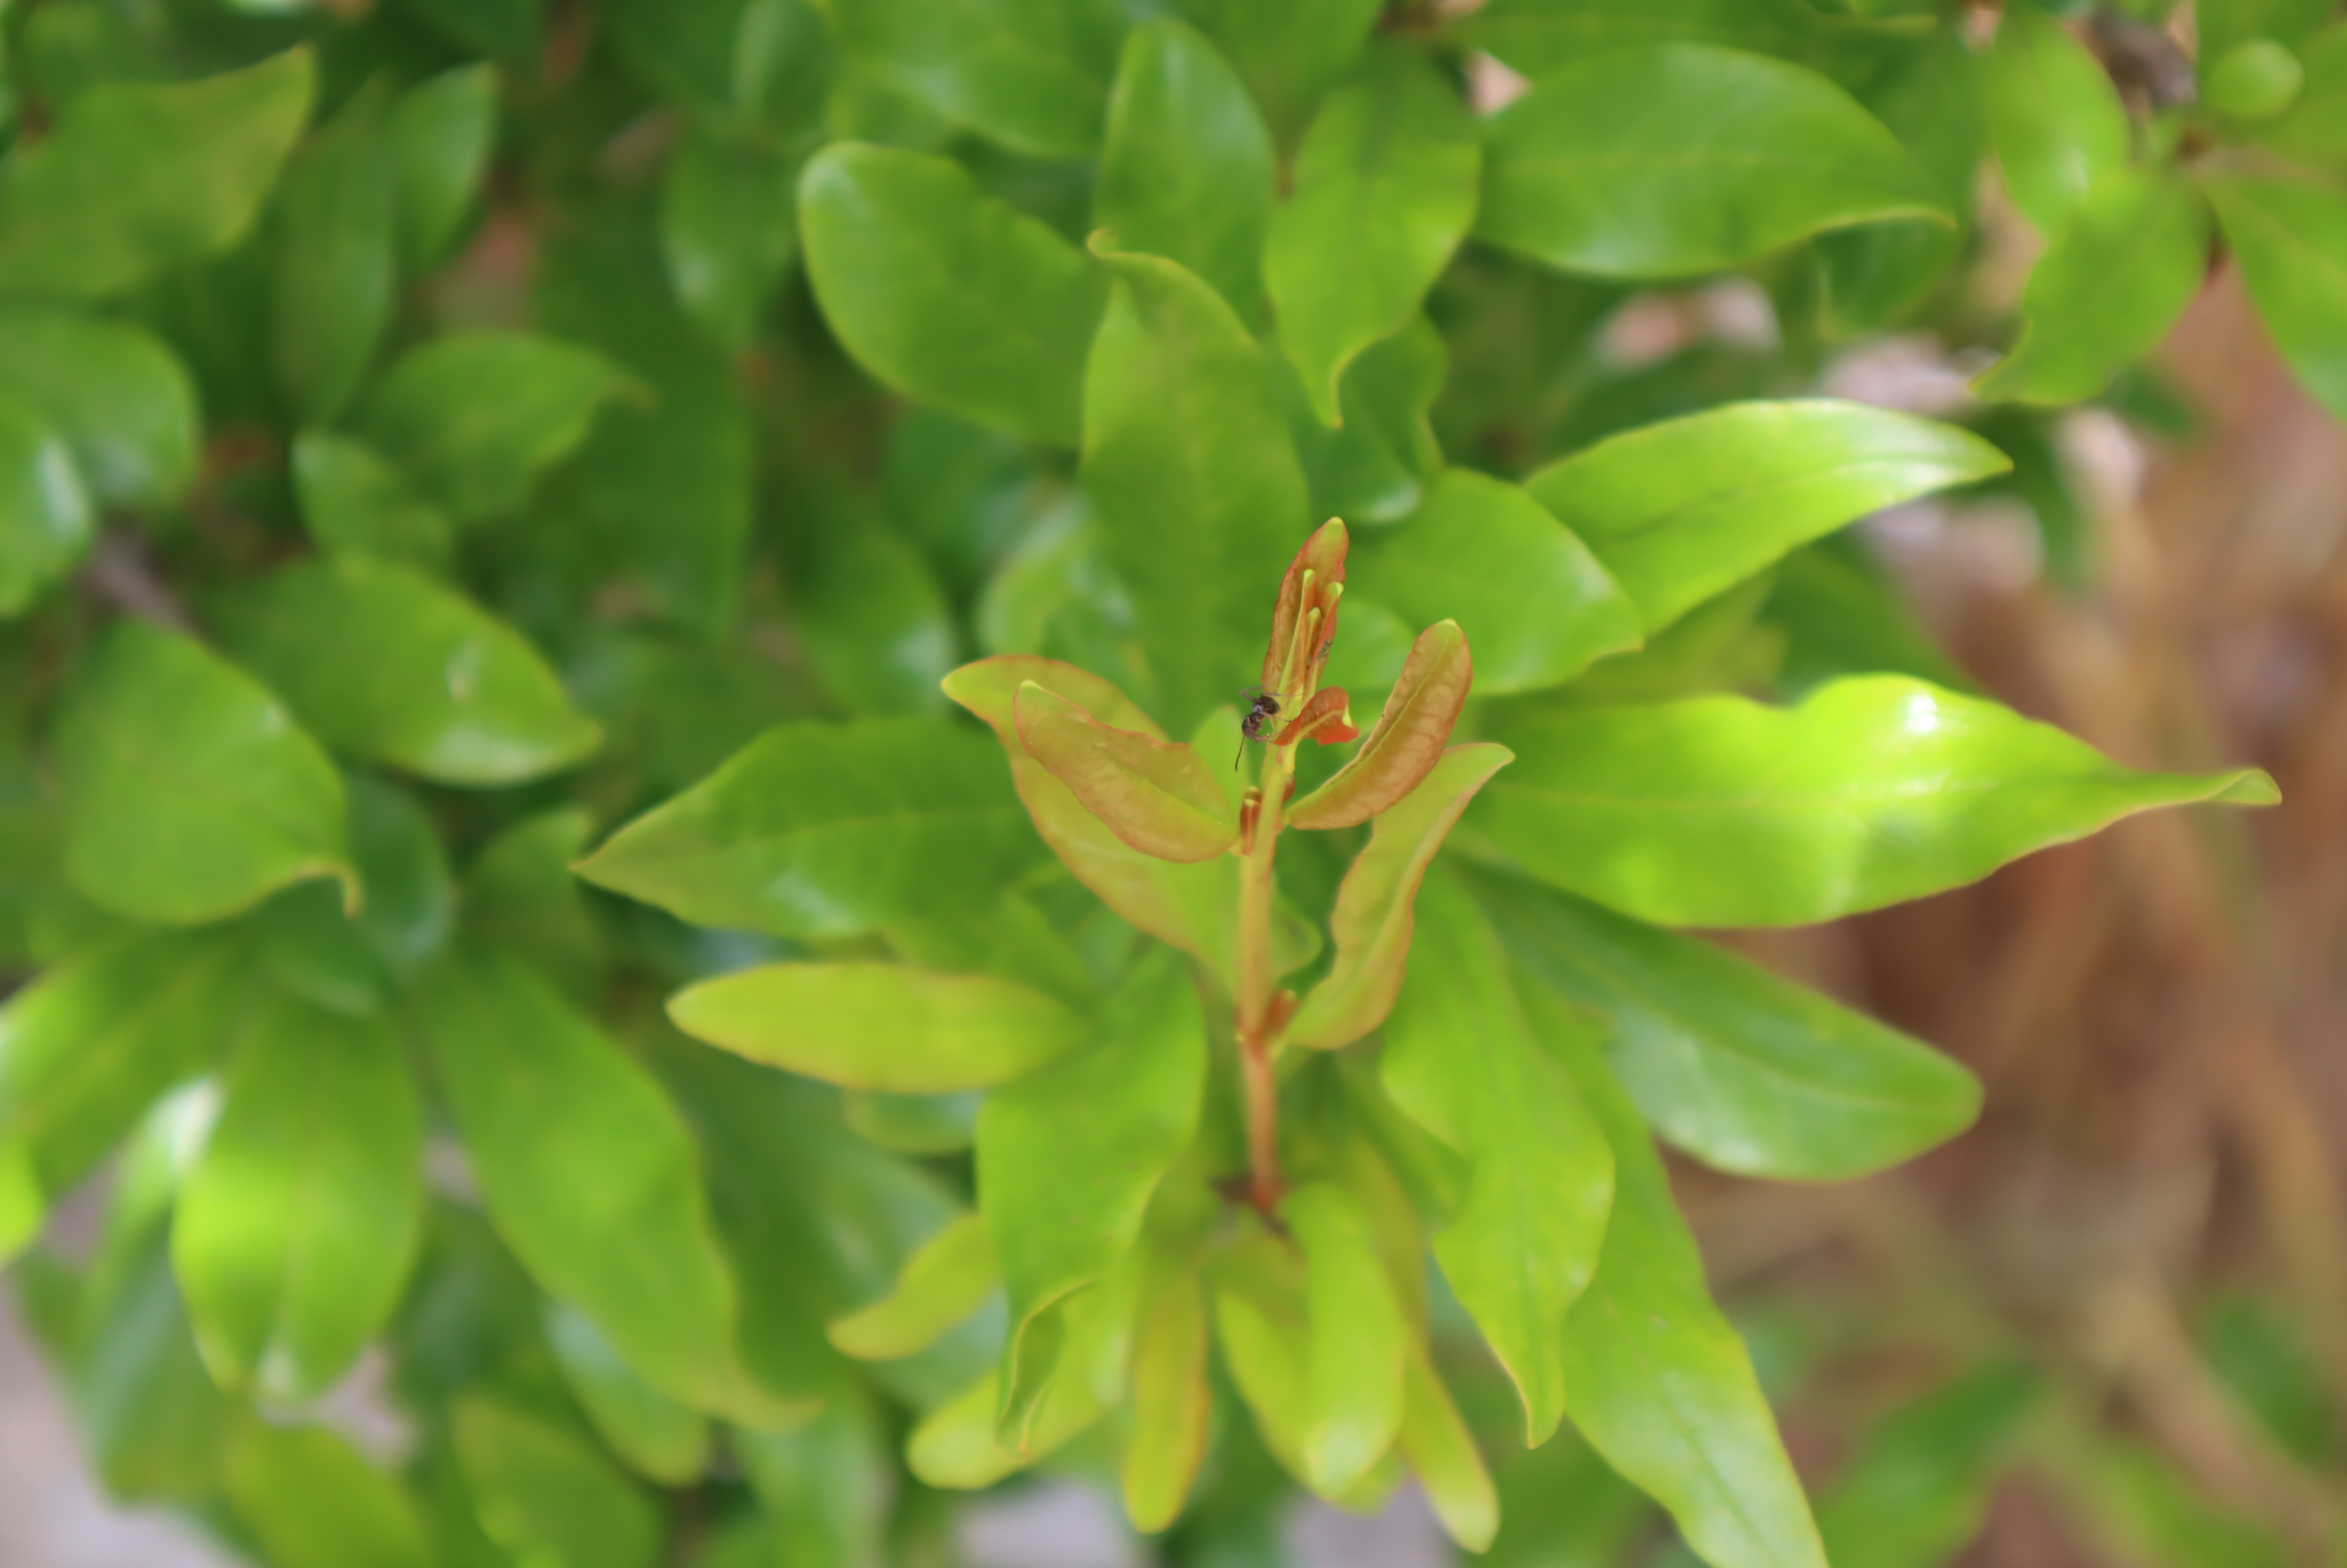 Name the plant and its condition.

pomegranate, ants, aphids
